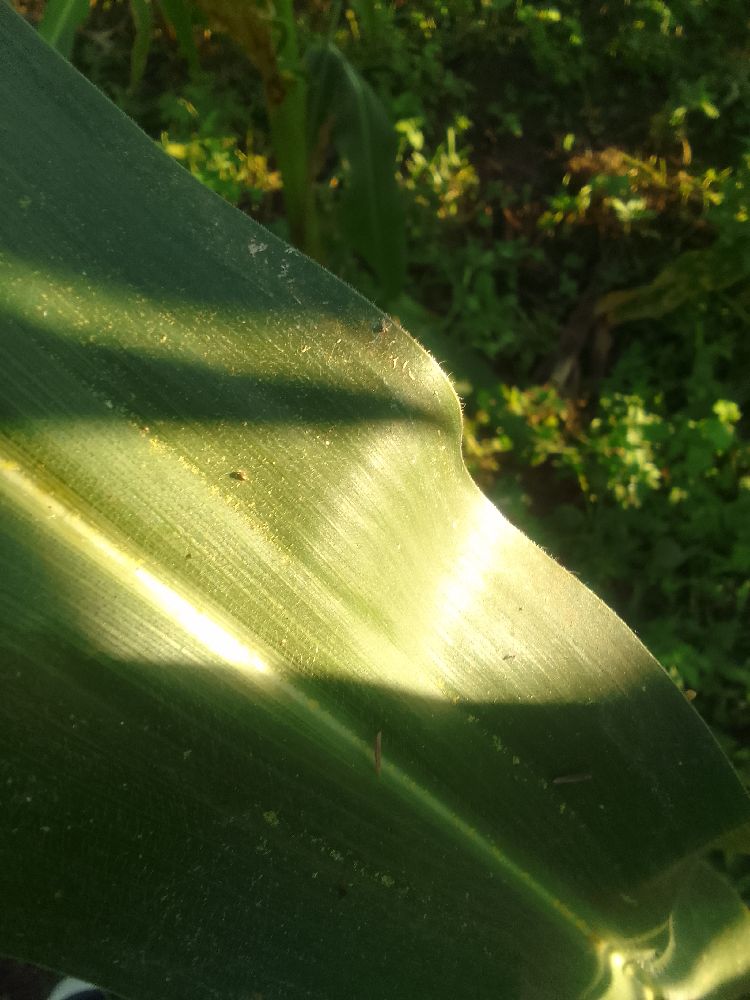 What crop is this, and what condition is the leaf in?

maize, healthy
